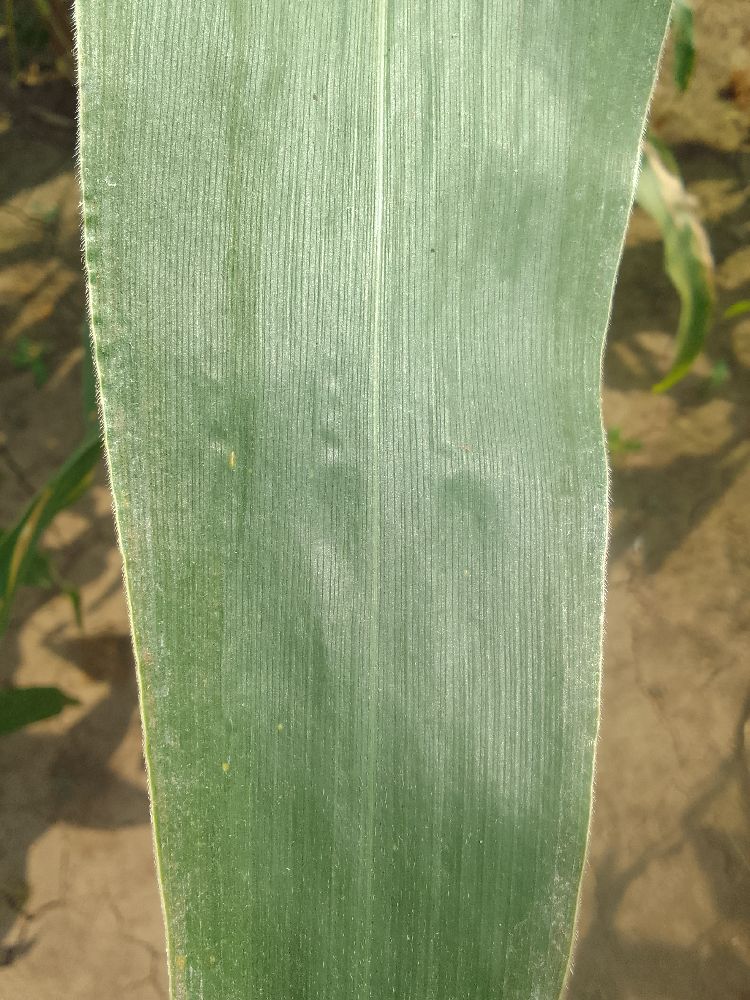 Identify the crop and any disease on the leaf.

maize, healthy
